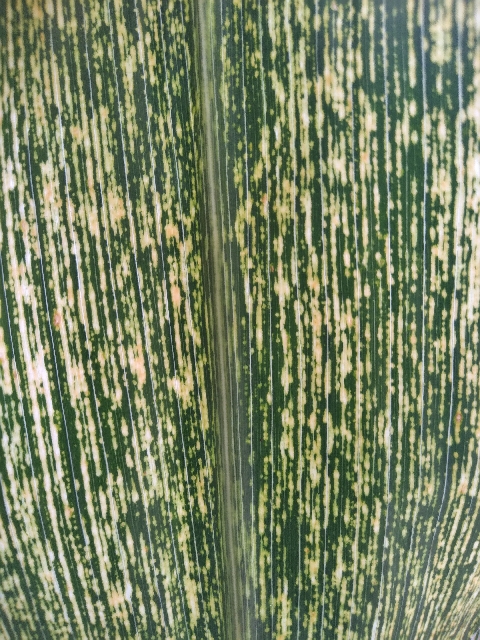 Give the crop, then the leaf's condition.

maize, maize streak virus
